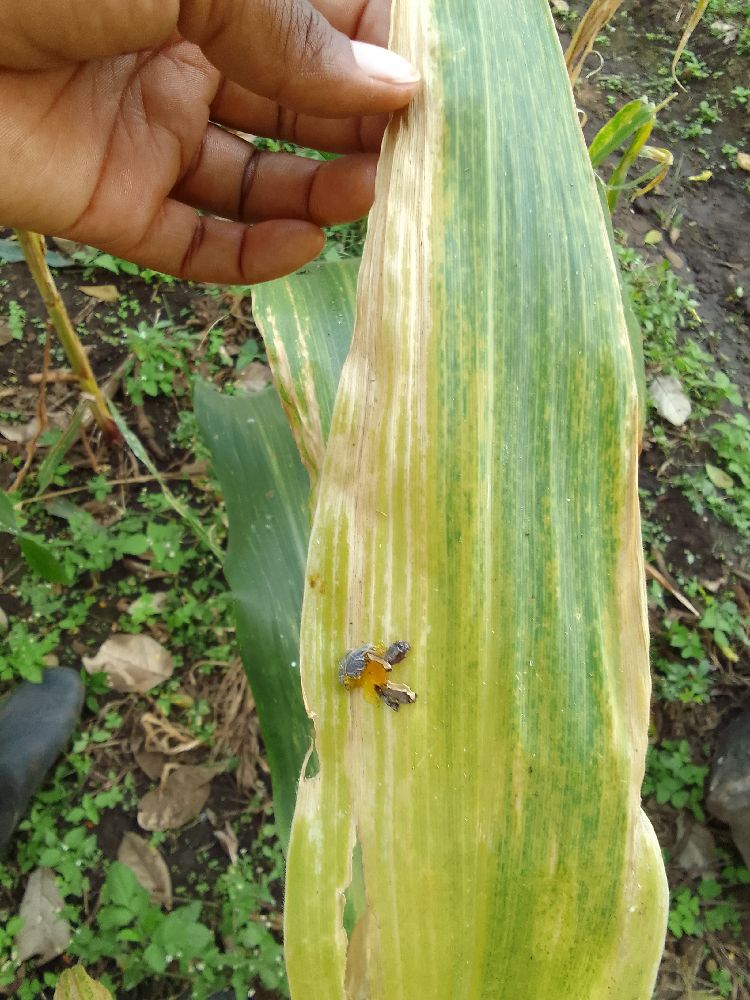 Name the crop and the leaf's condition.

maize, maize lethal necrosis
